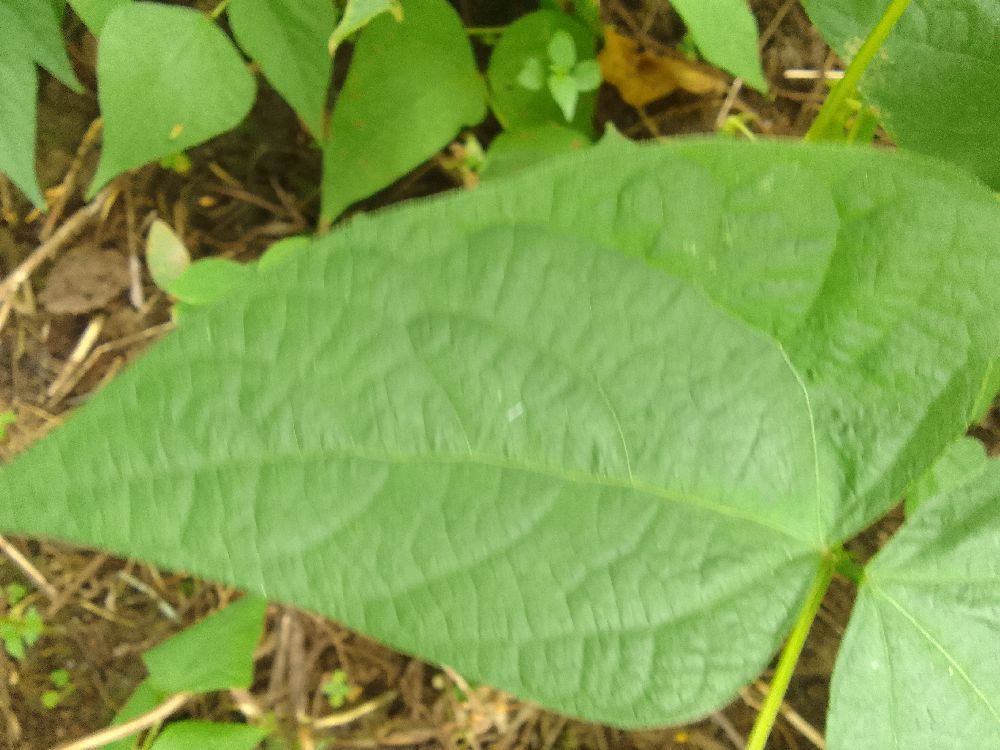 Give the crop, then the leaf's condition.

common bean, healthy
